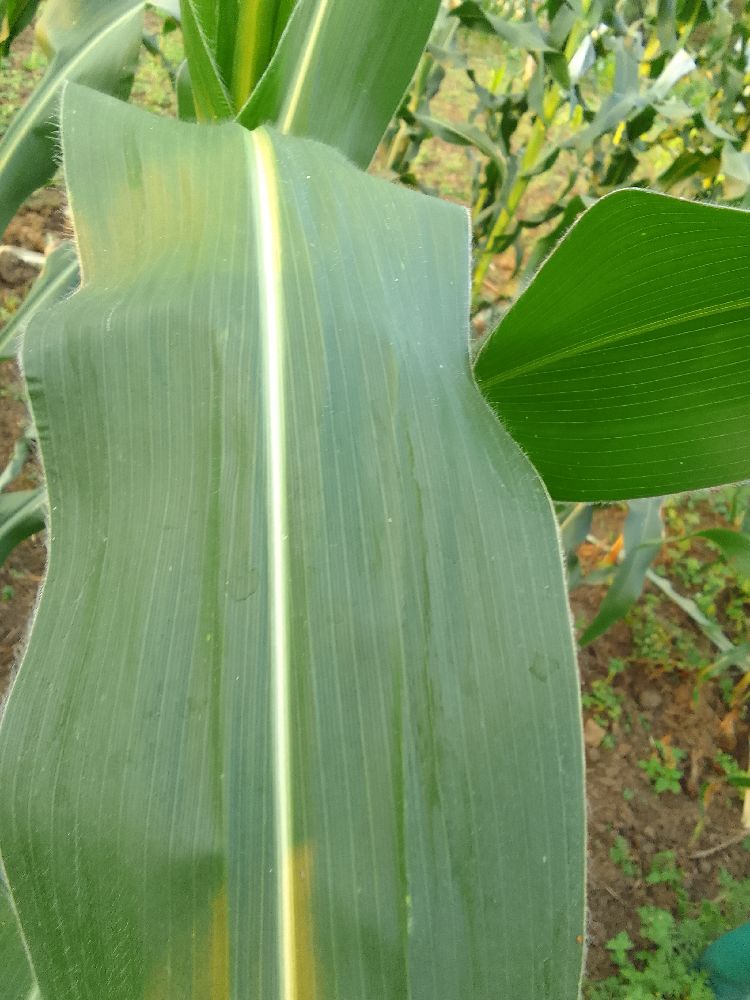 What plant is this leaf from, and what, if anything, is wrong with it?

maize, healthy
